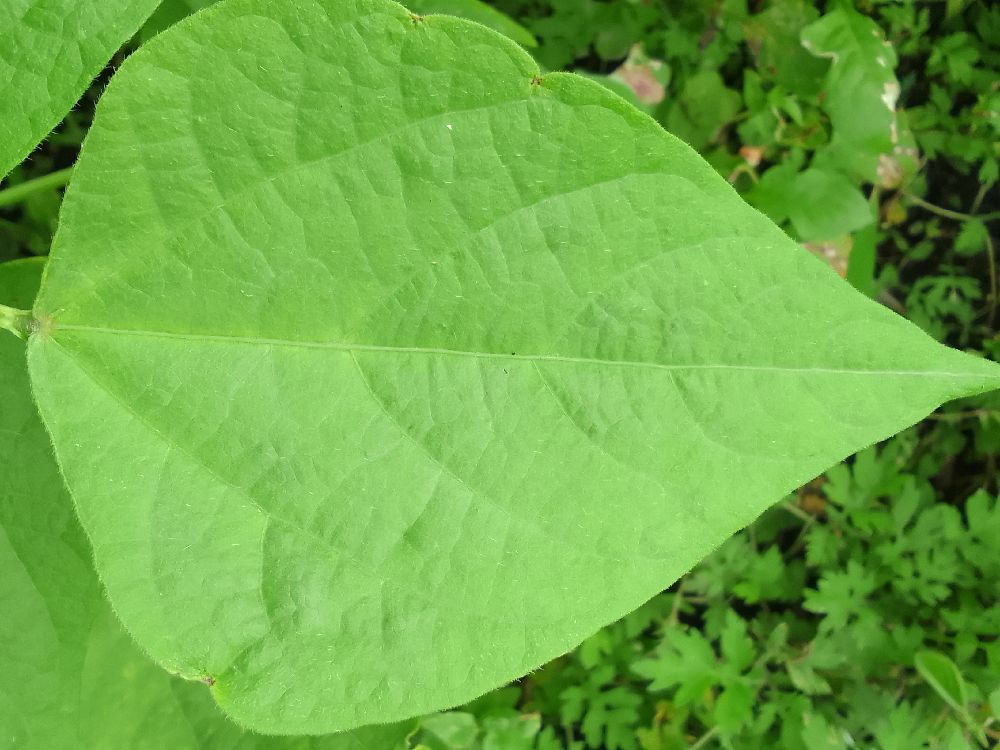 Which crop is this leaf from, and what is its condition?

common bean, healthy
